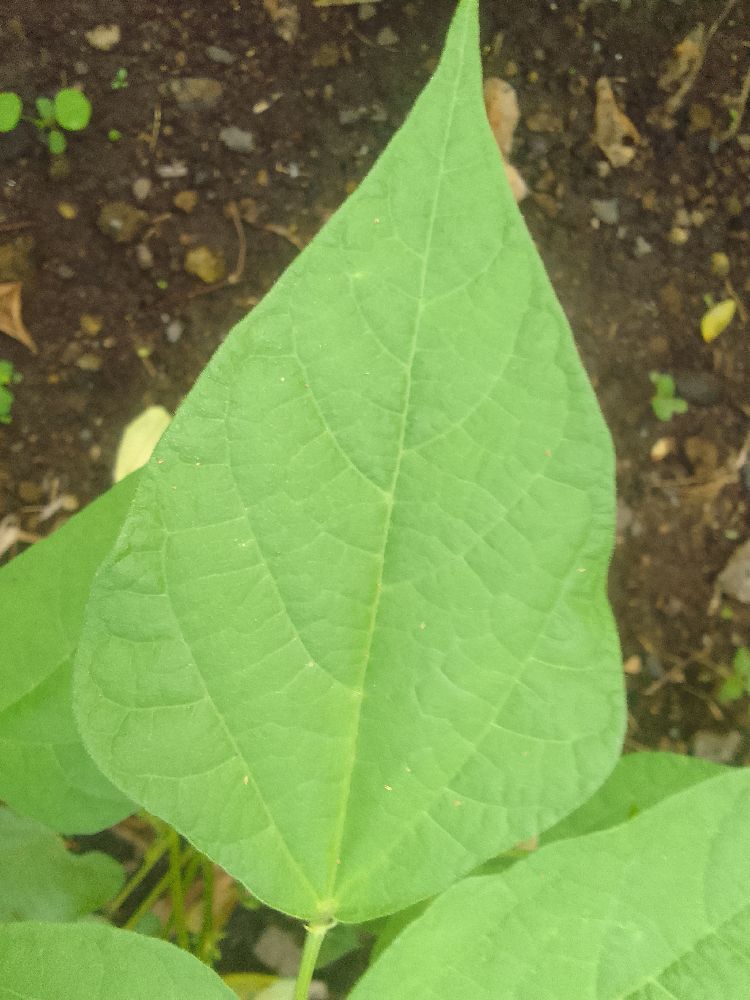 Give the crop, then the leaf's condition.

common bean, healthy
